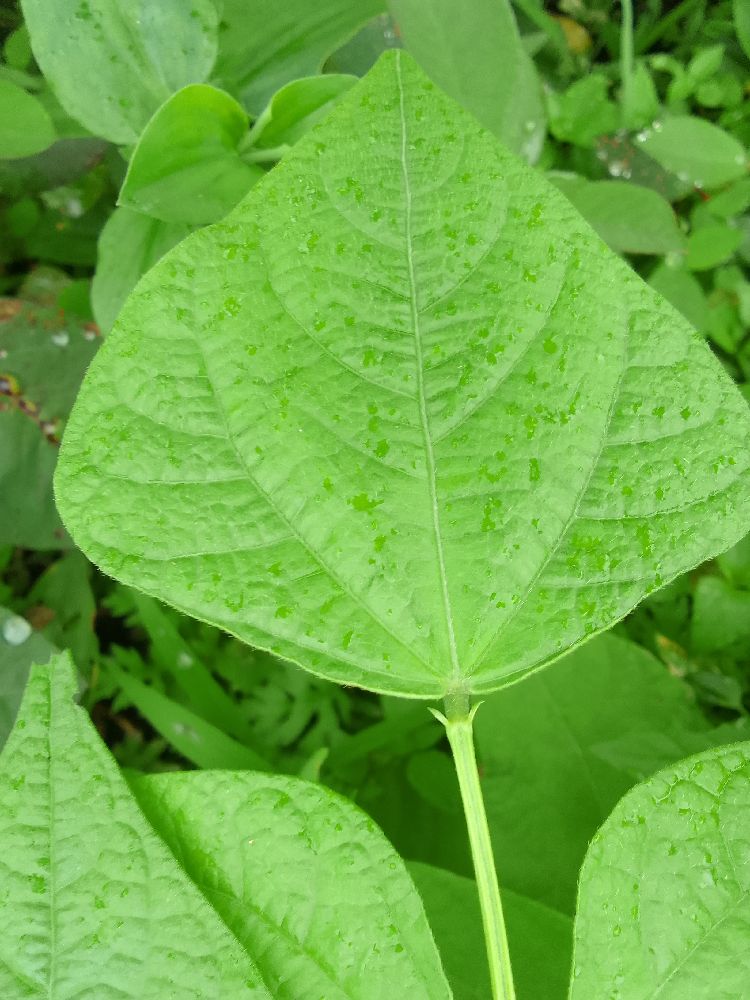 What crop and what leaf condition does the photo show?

common bean, healthy
